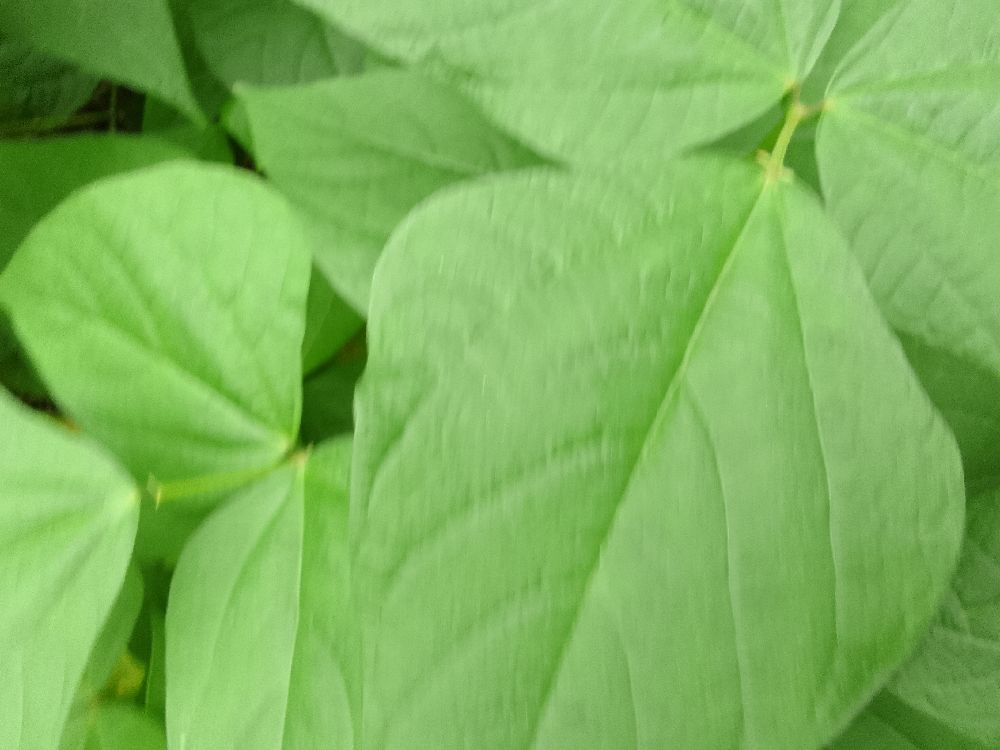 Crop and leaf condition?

common bean, healthy
